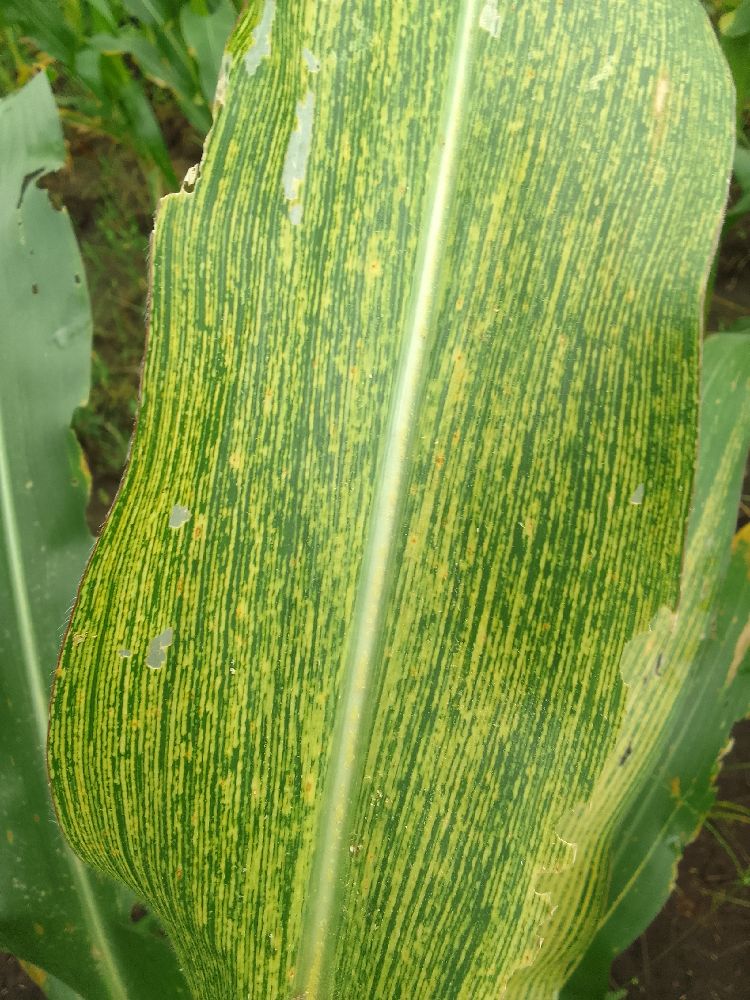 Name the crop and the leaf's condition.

maize, maize streak virus
